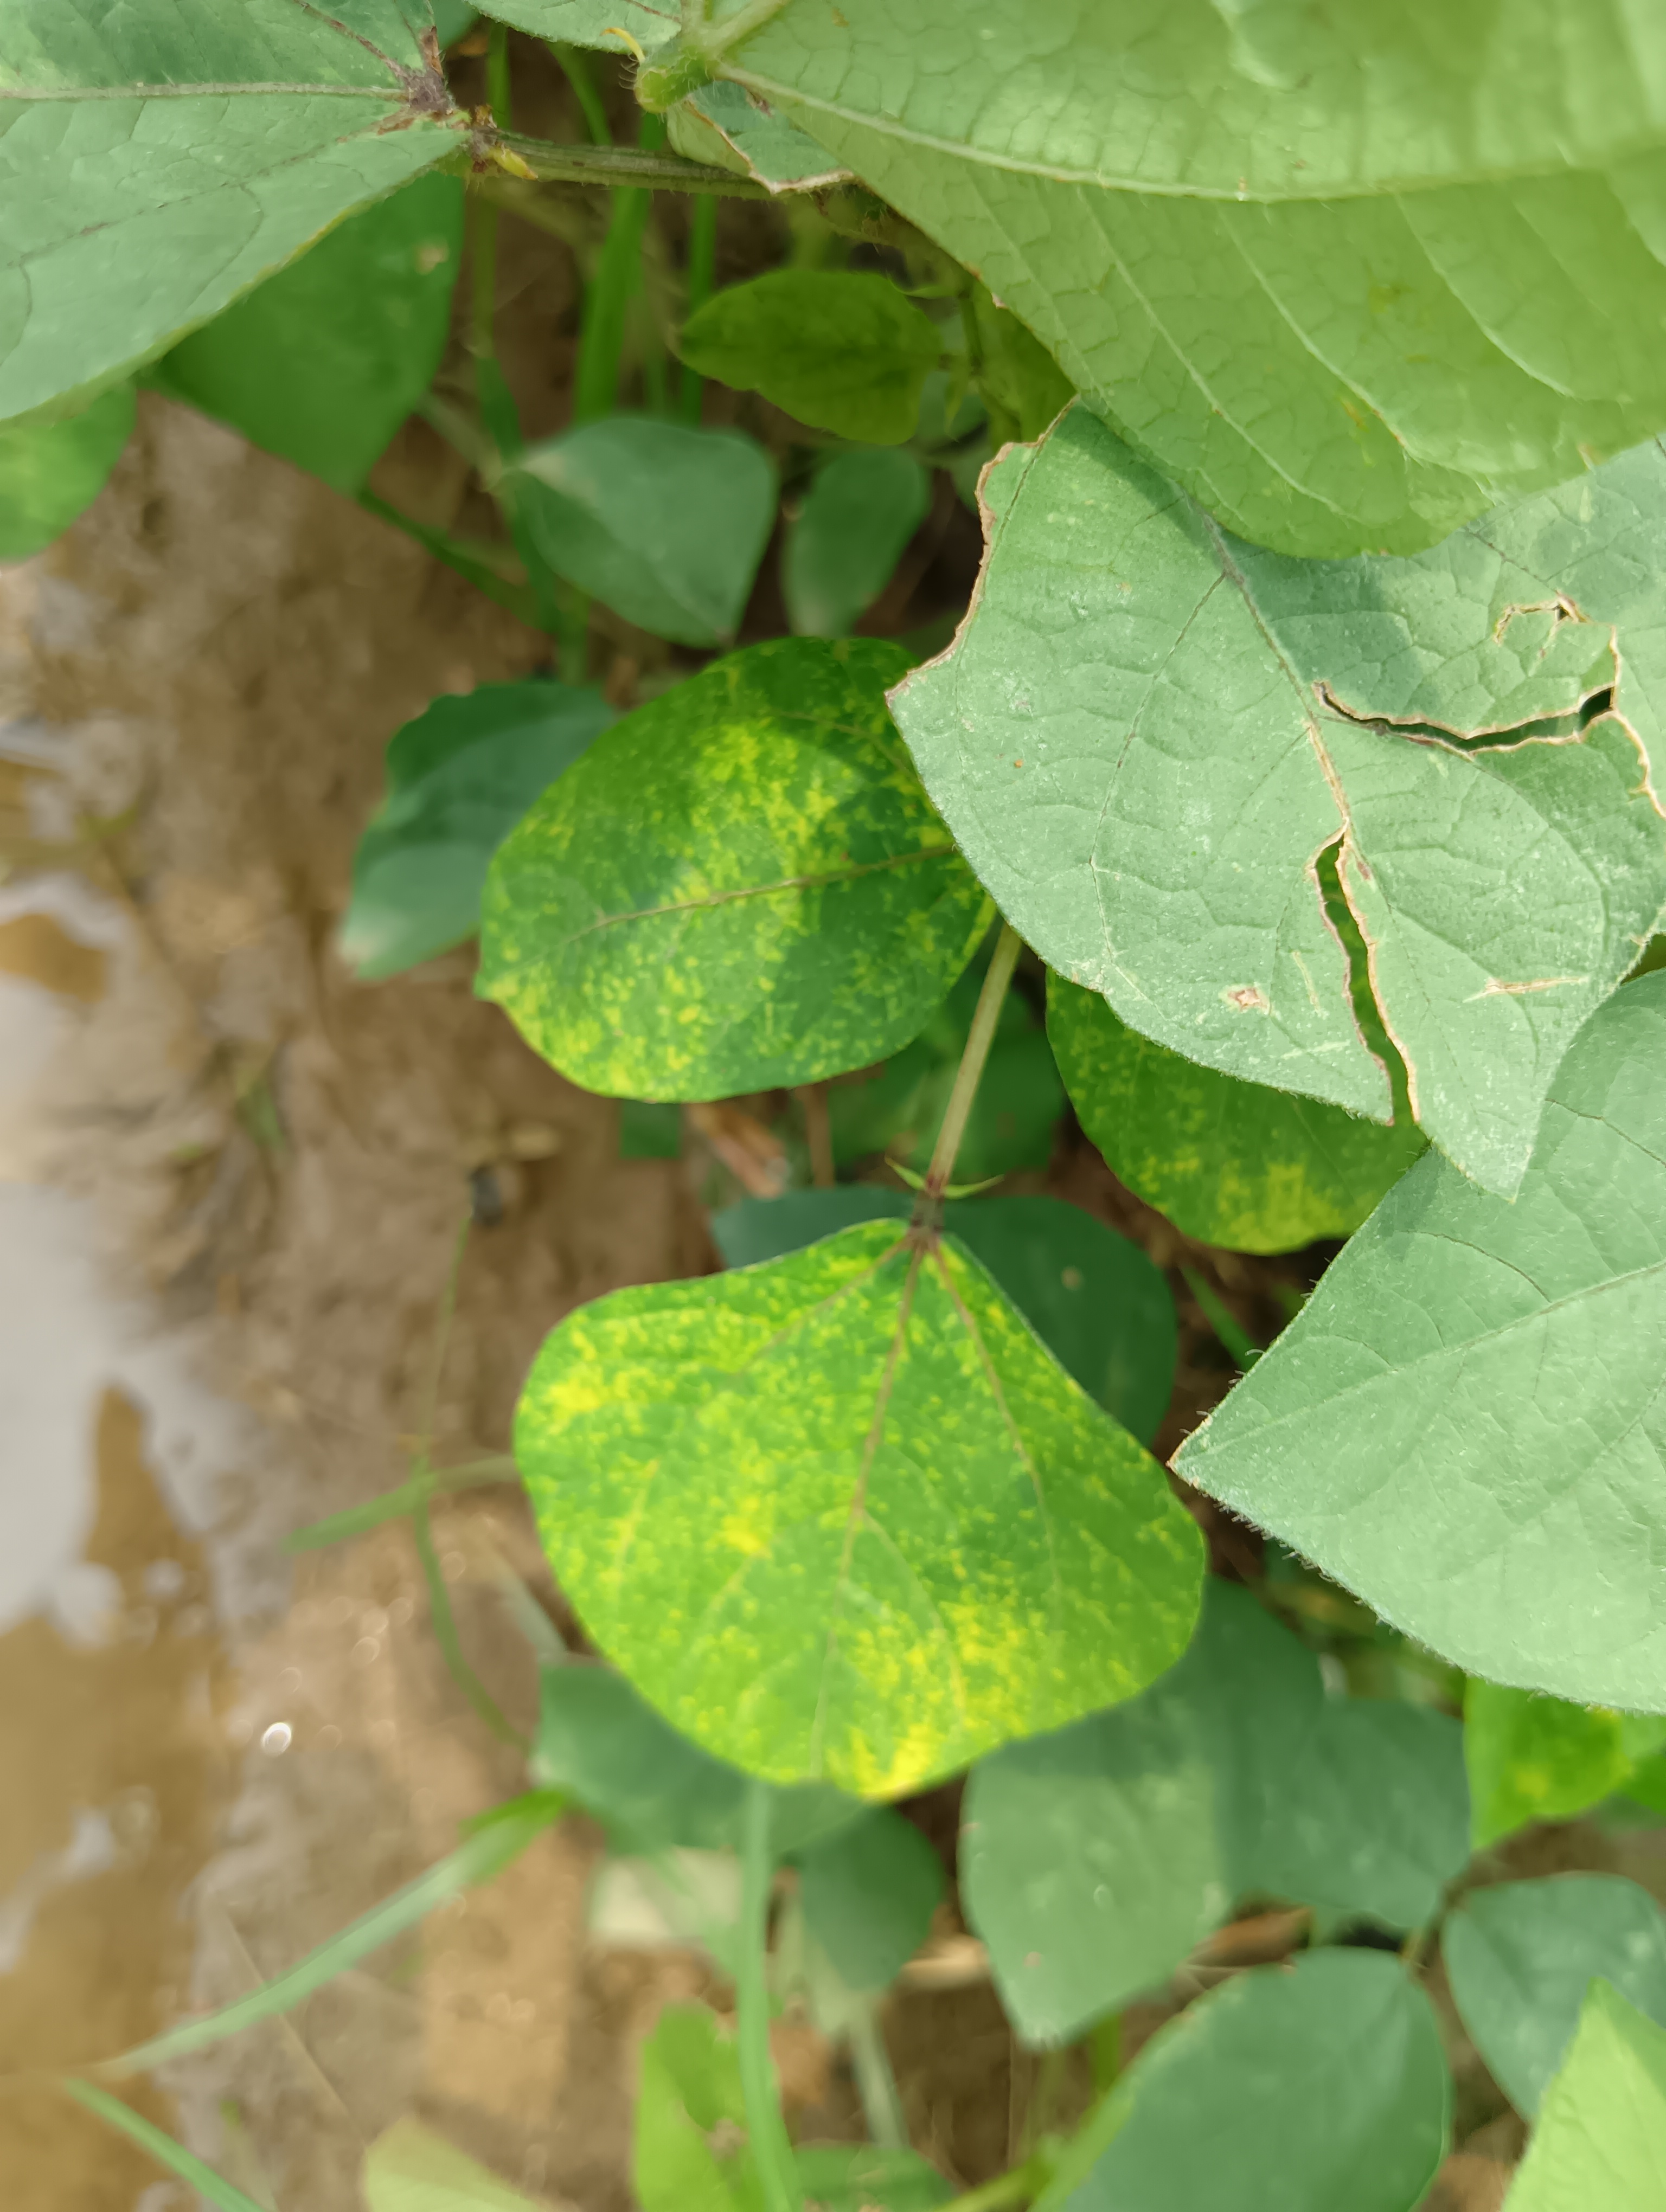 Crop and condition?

mungbean, yellow mosaic
